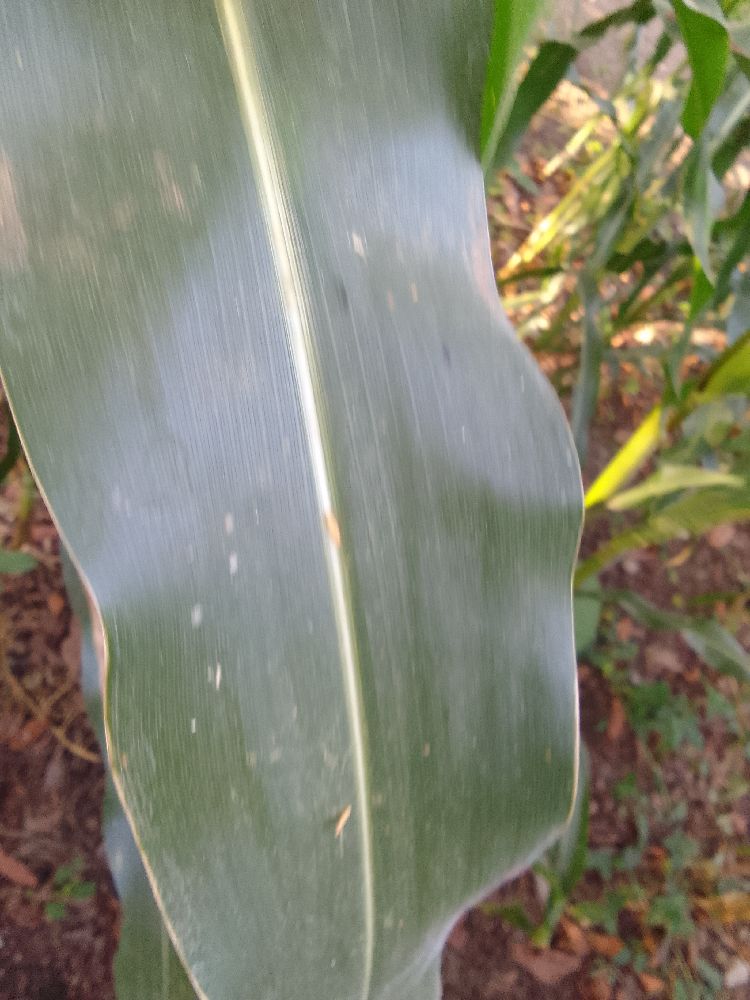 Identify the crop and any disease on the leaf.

maize, healthy
